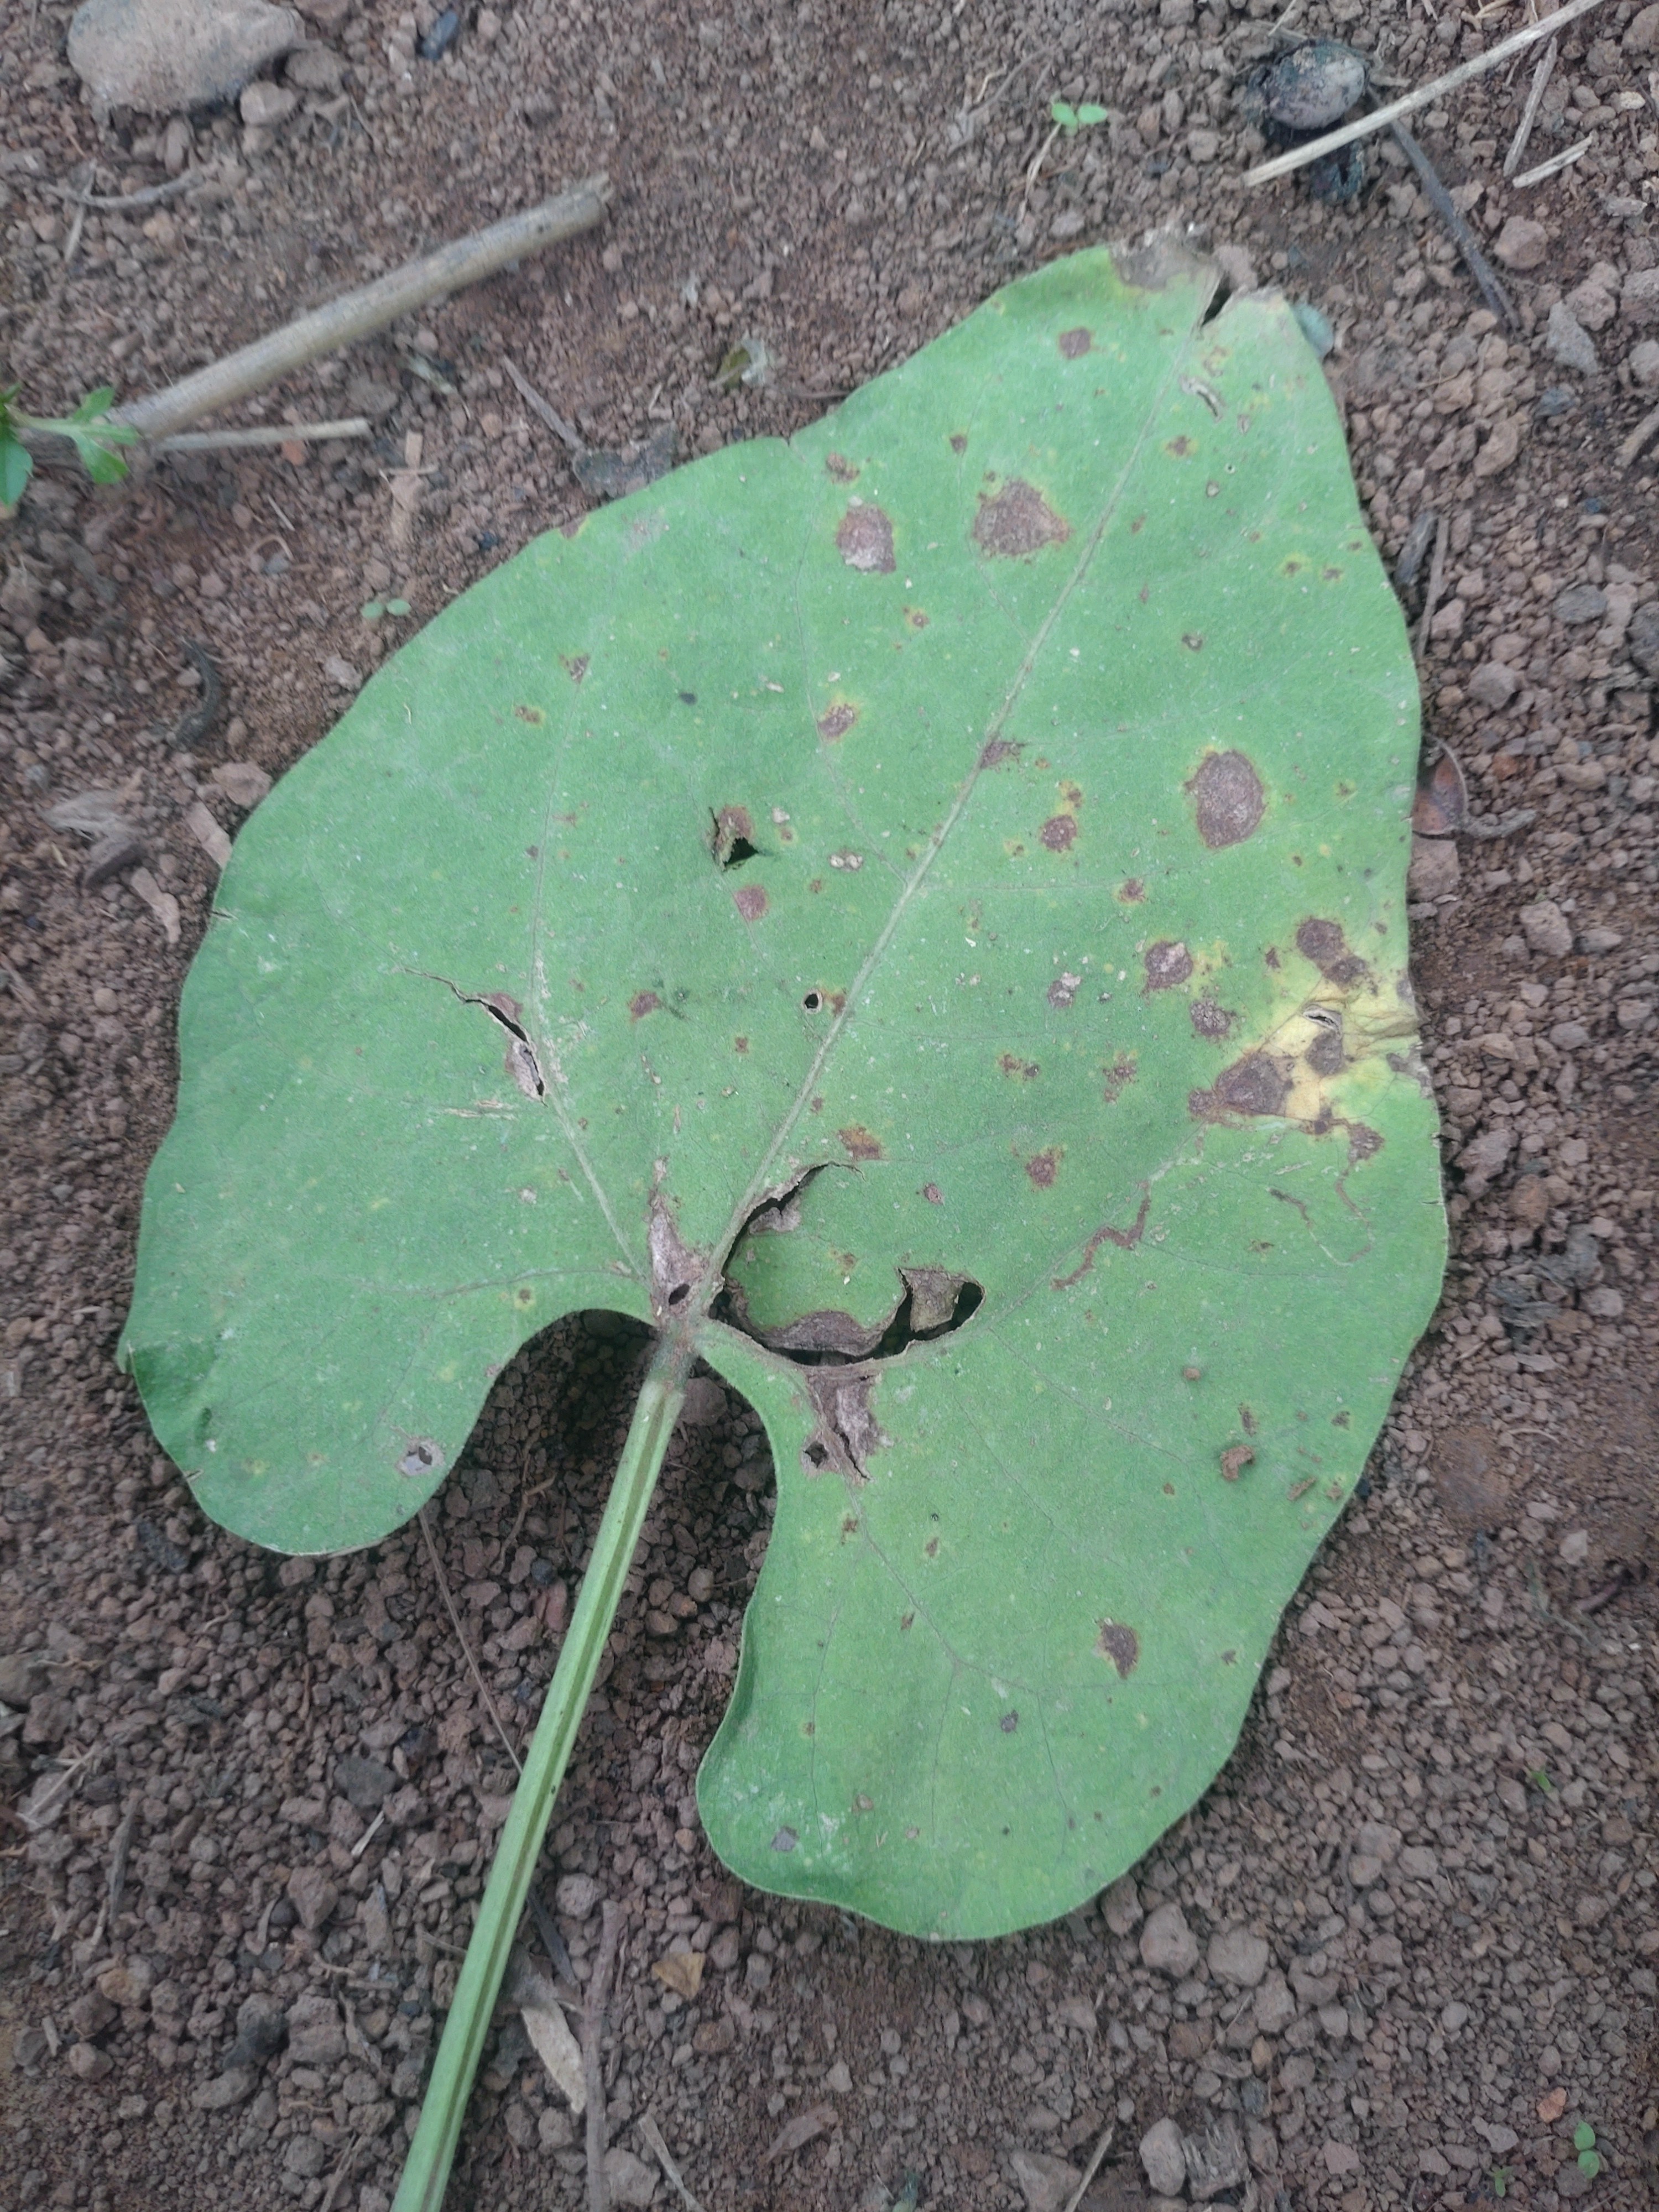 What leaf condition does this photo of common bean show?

rust
